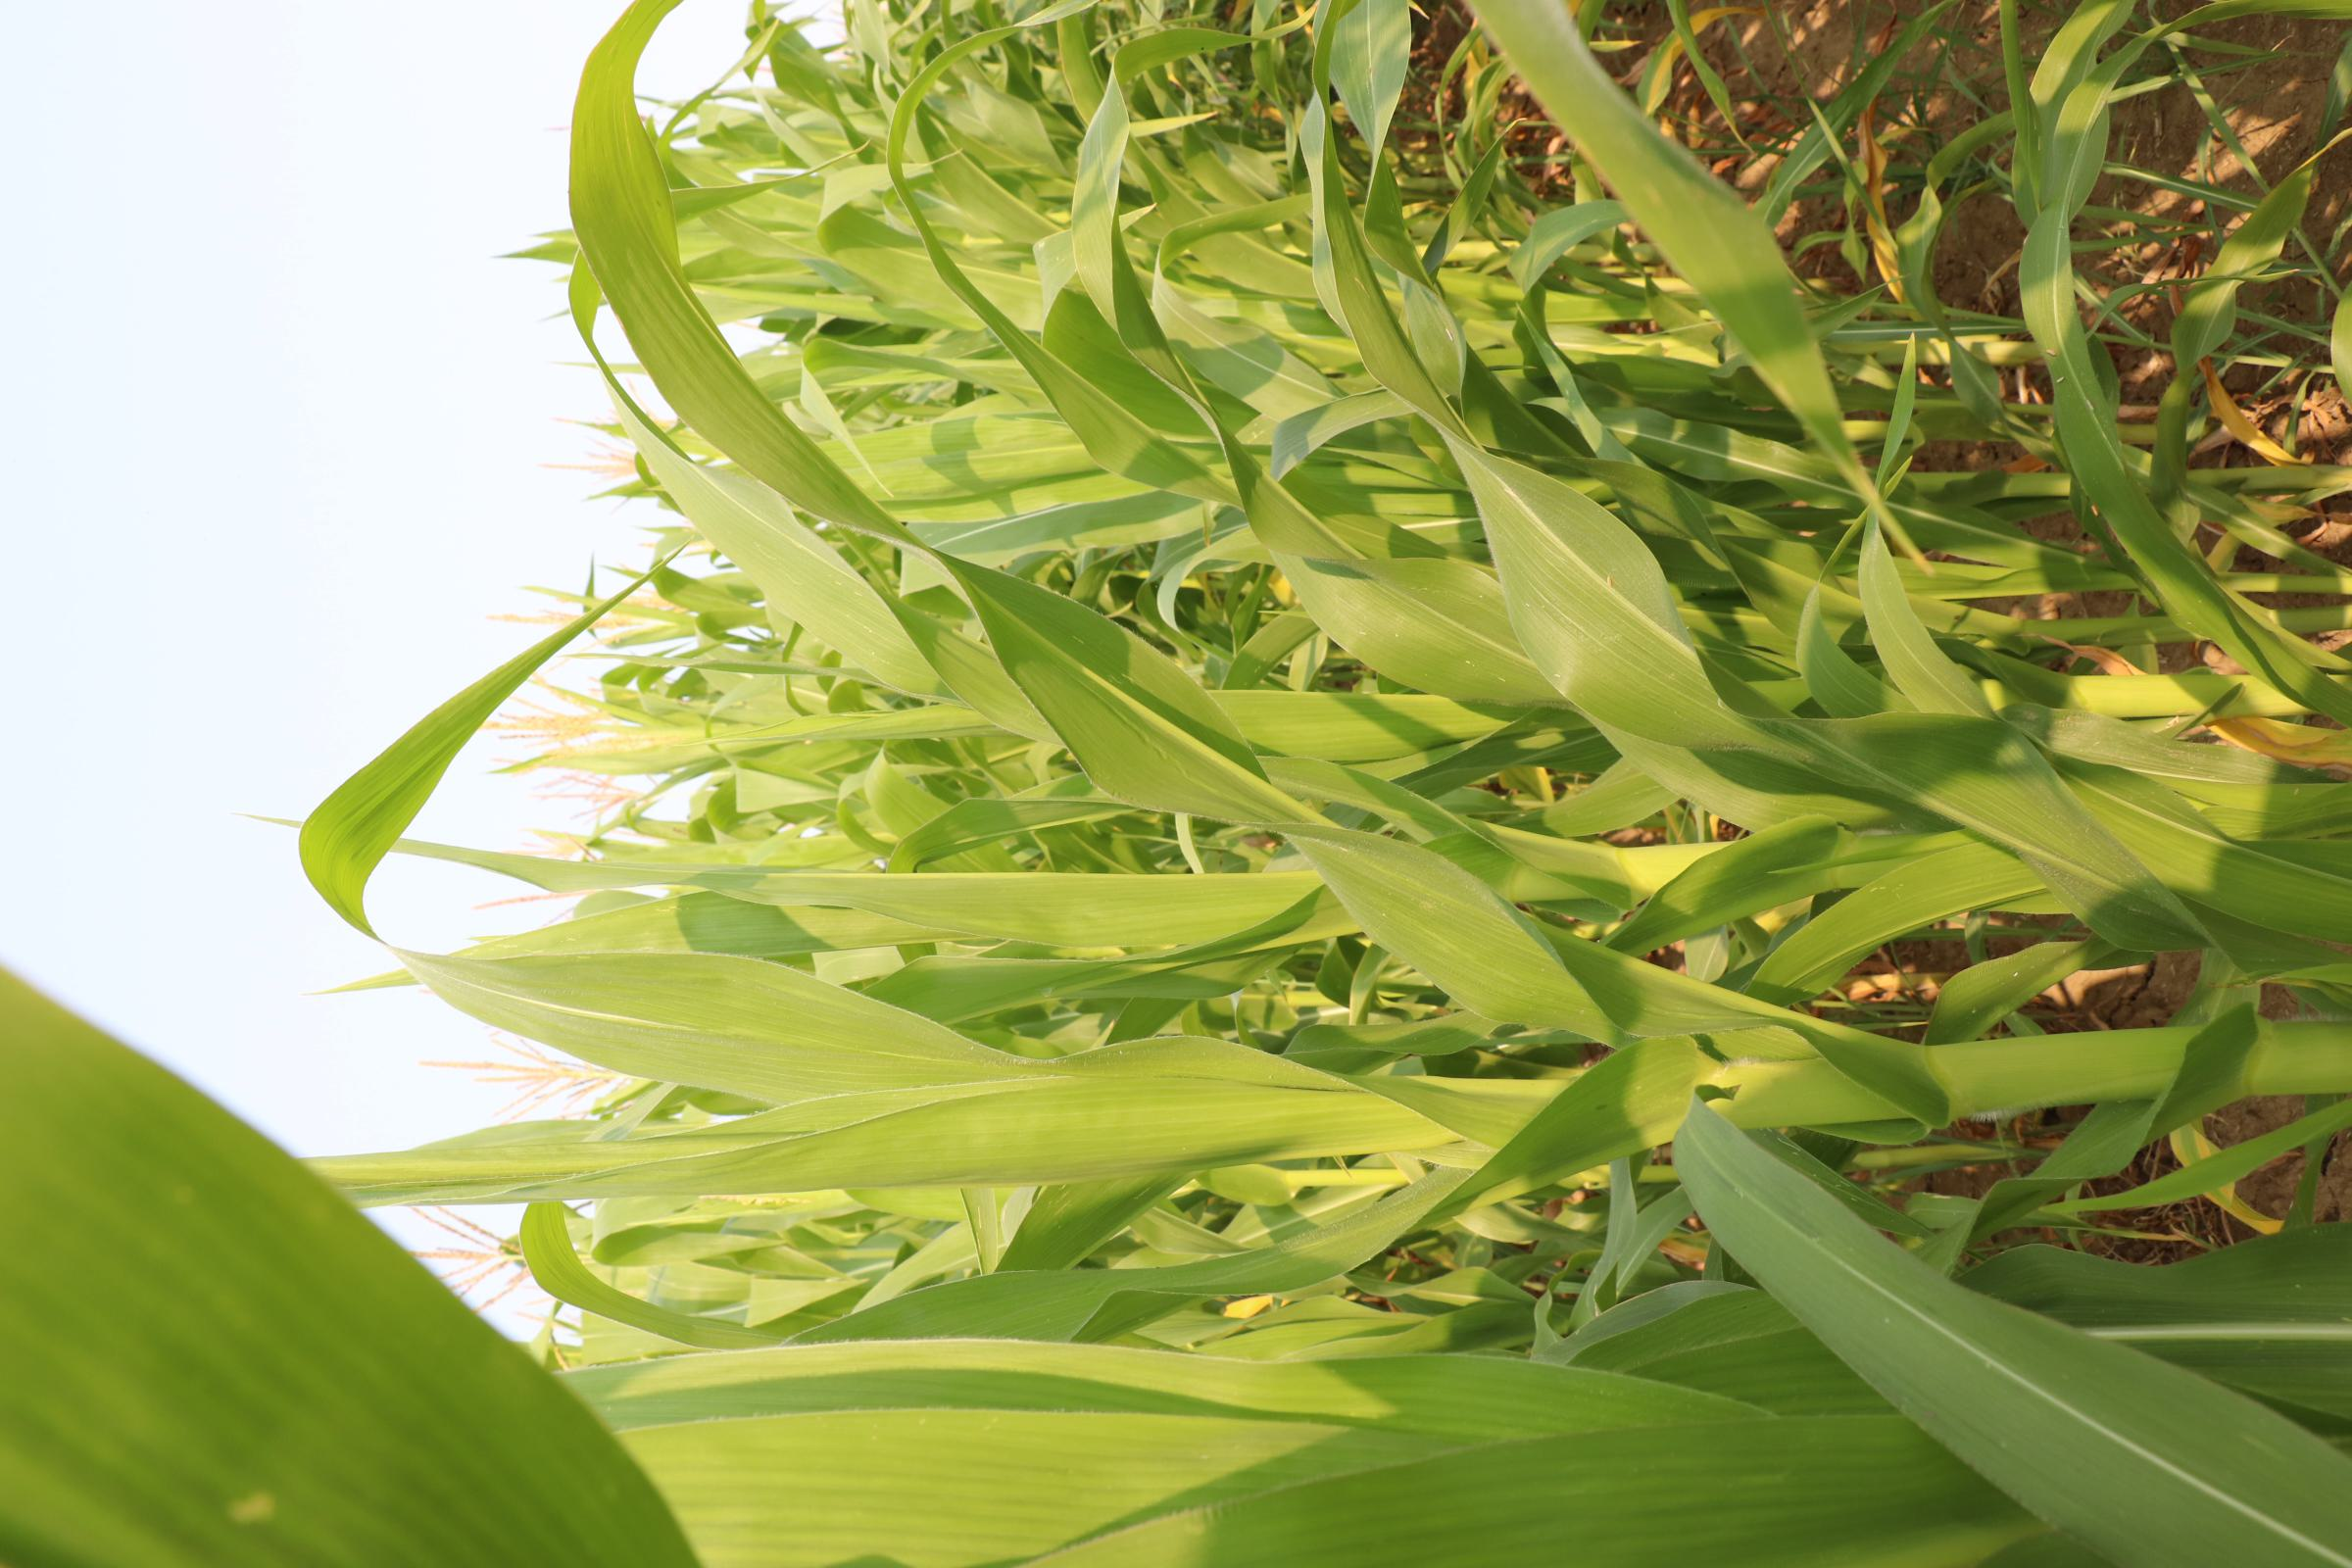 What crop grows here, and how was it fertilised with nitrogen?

maize, no added nitrogen
